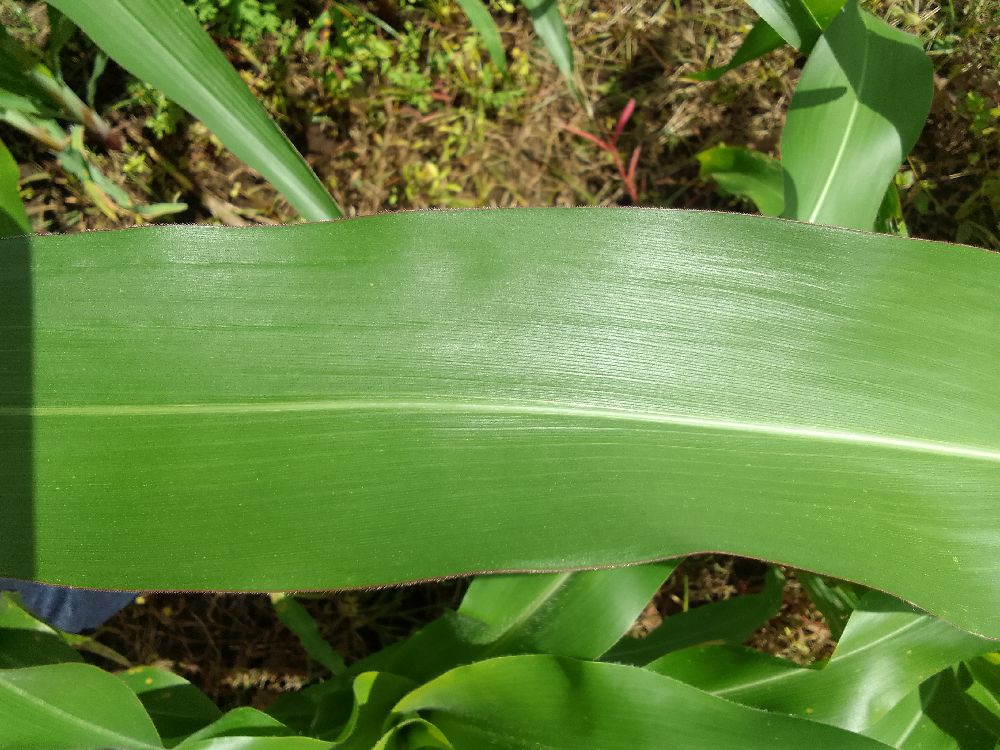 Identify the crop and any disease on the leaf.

maize, healthy
